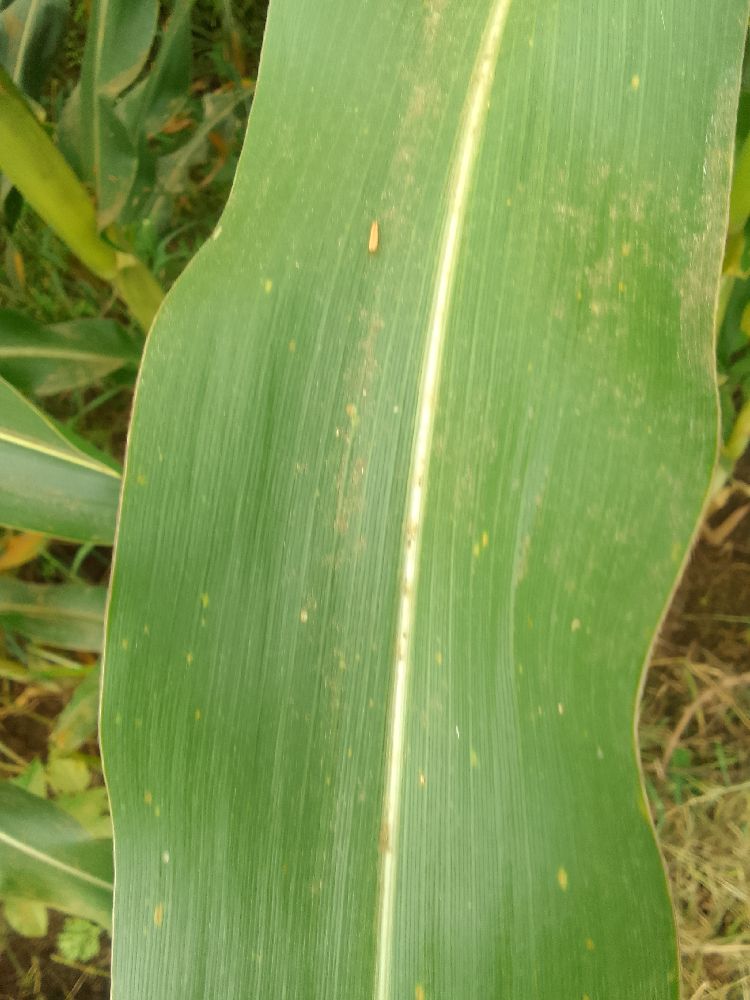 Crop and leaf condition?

maize, healthy
